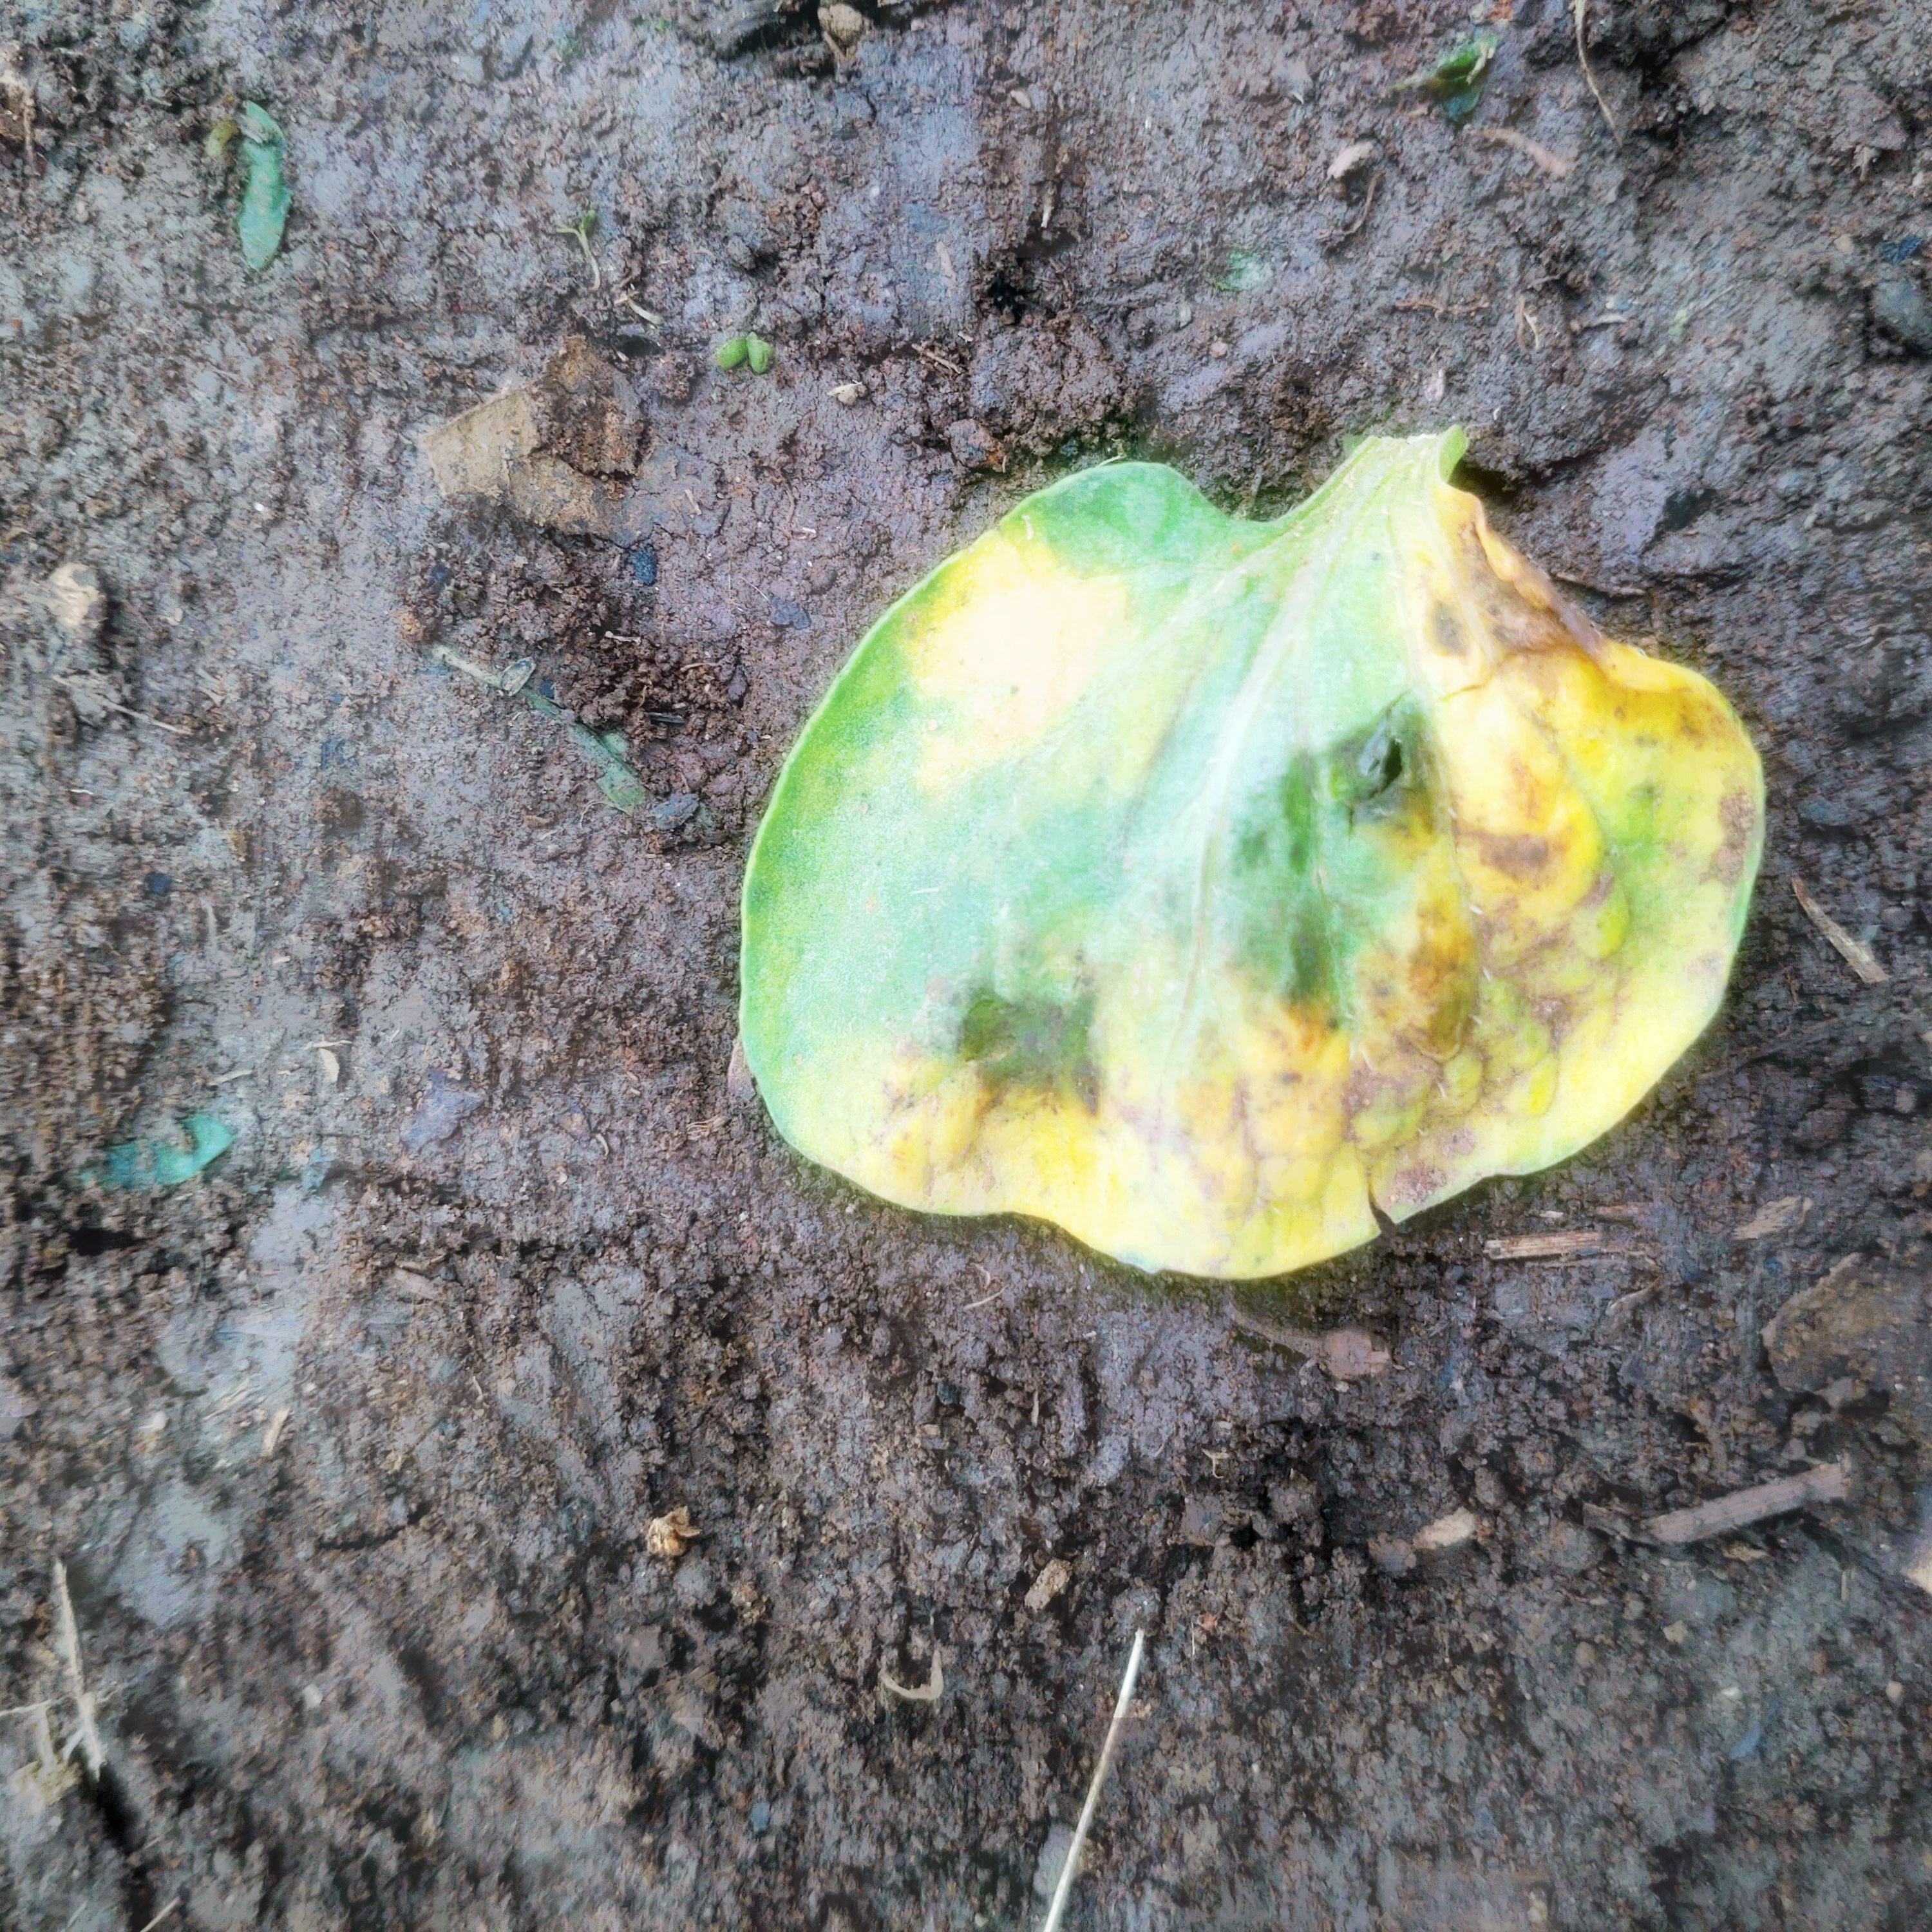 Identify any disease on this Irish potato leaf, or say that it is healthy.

late blight
